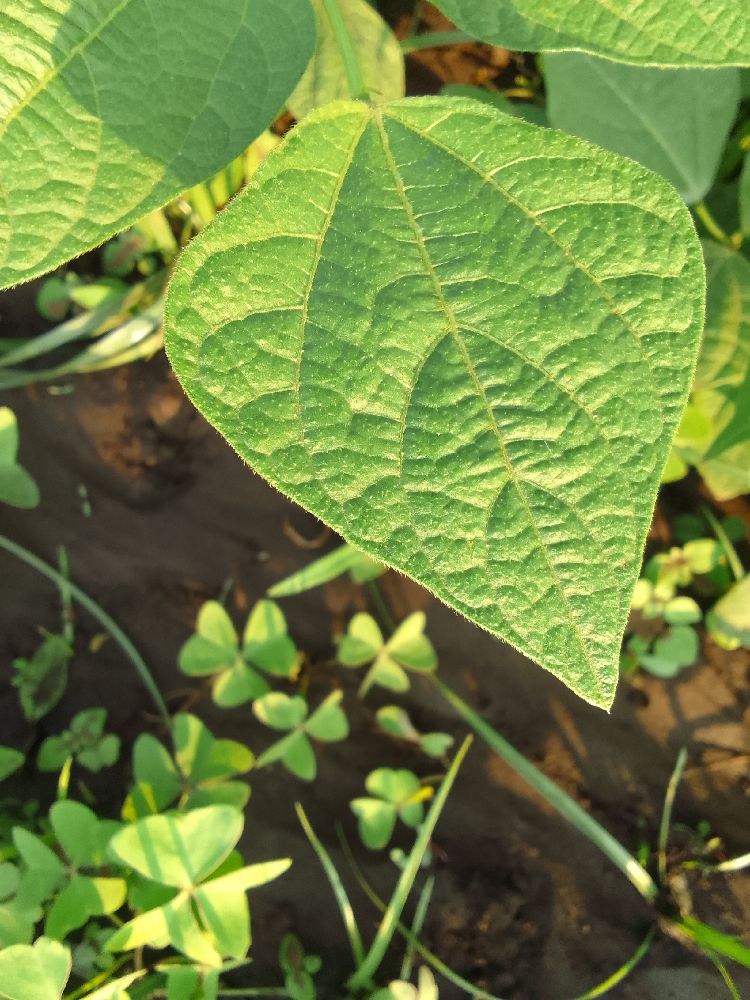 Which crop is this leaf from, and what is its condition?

common bean, healthy
